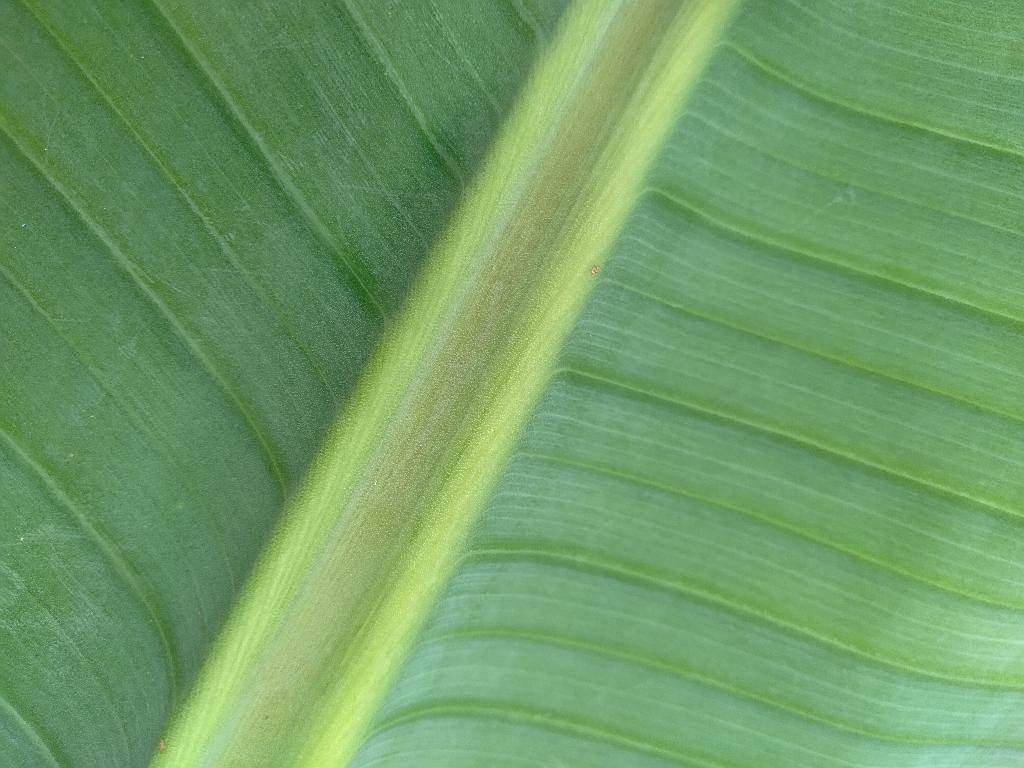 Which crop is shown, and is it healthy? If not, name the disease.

banana, healthy
